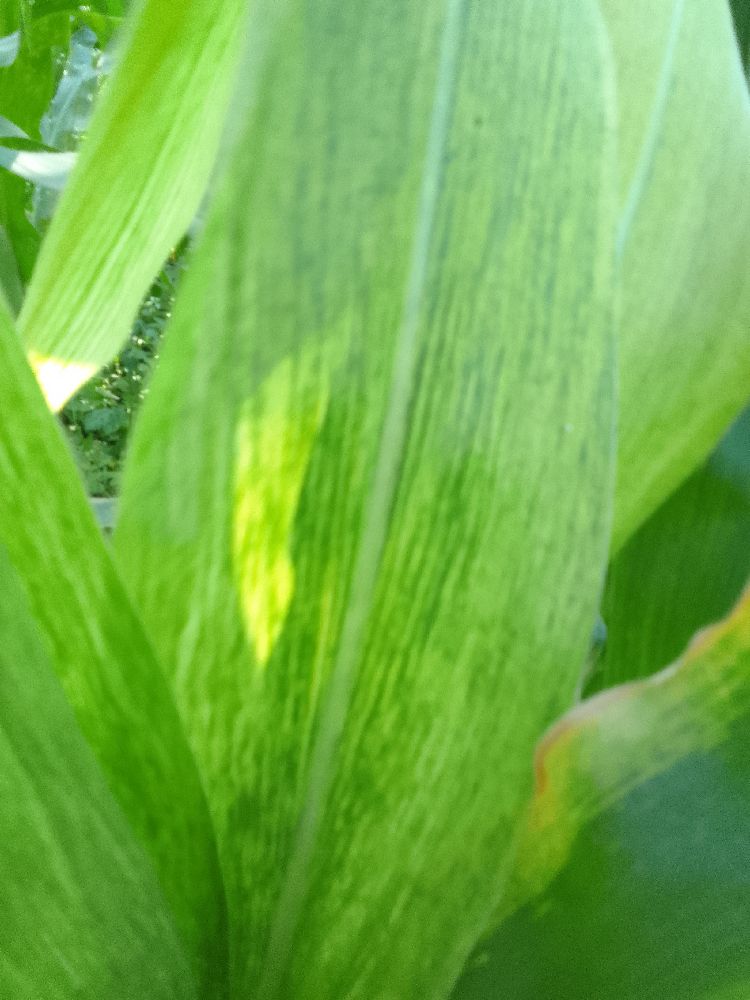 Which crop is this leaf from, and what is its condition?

maize, maize lethal necrosis
